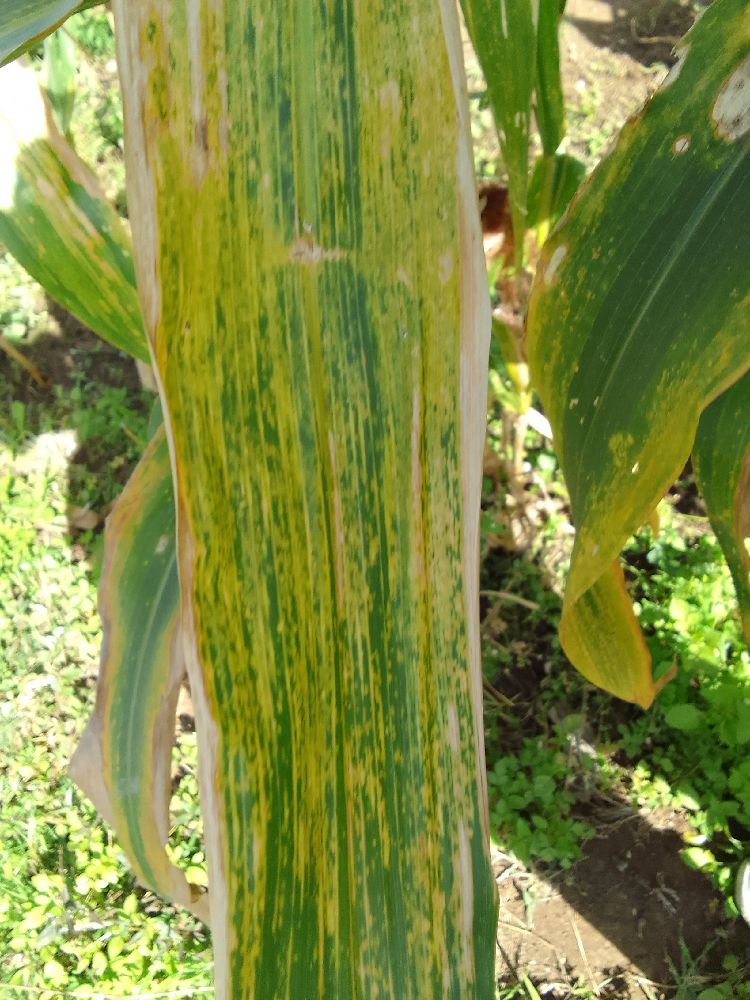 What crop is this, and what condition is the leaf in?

maize, maize lethal necrosis
